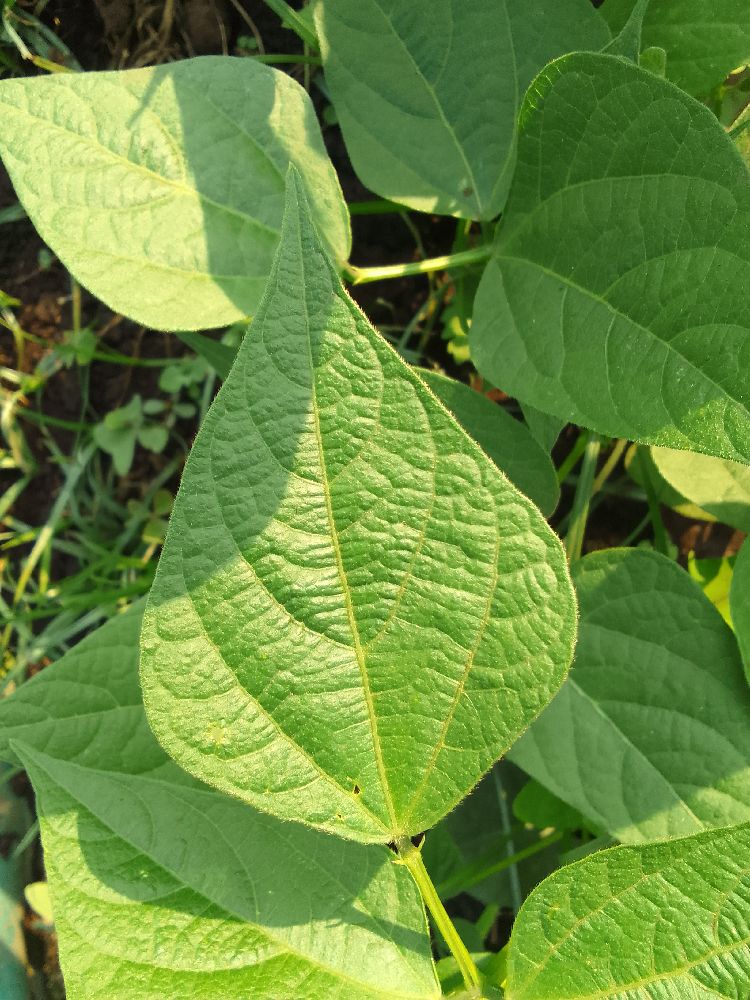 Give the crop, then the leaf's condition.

common bean, healthy
